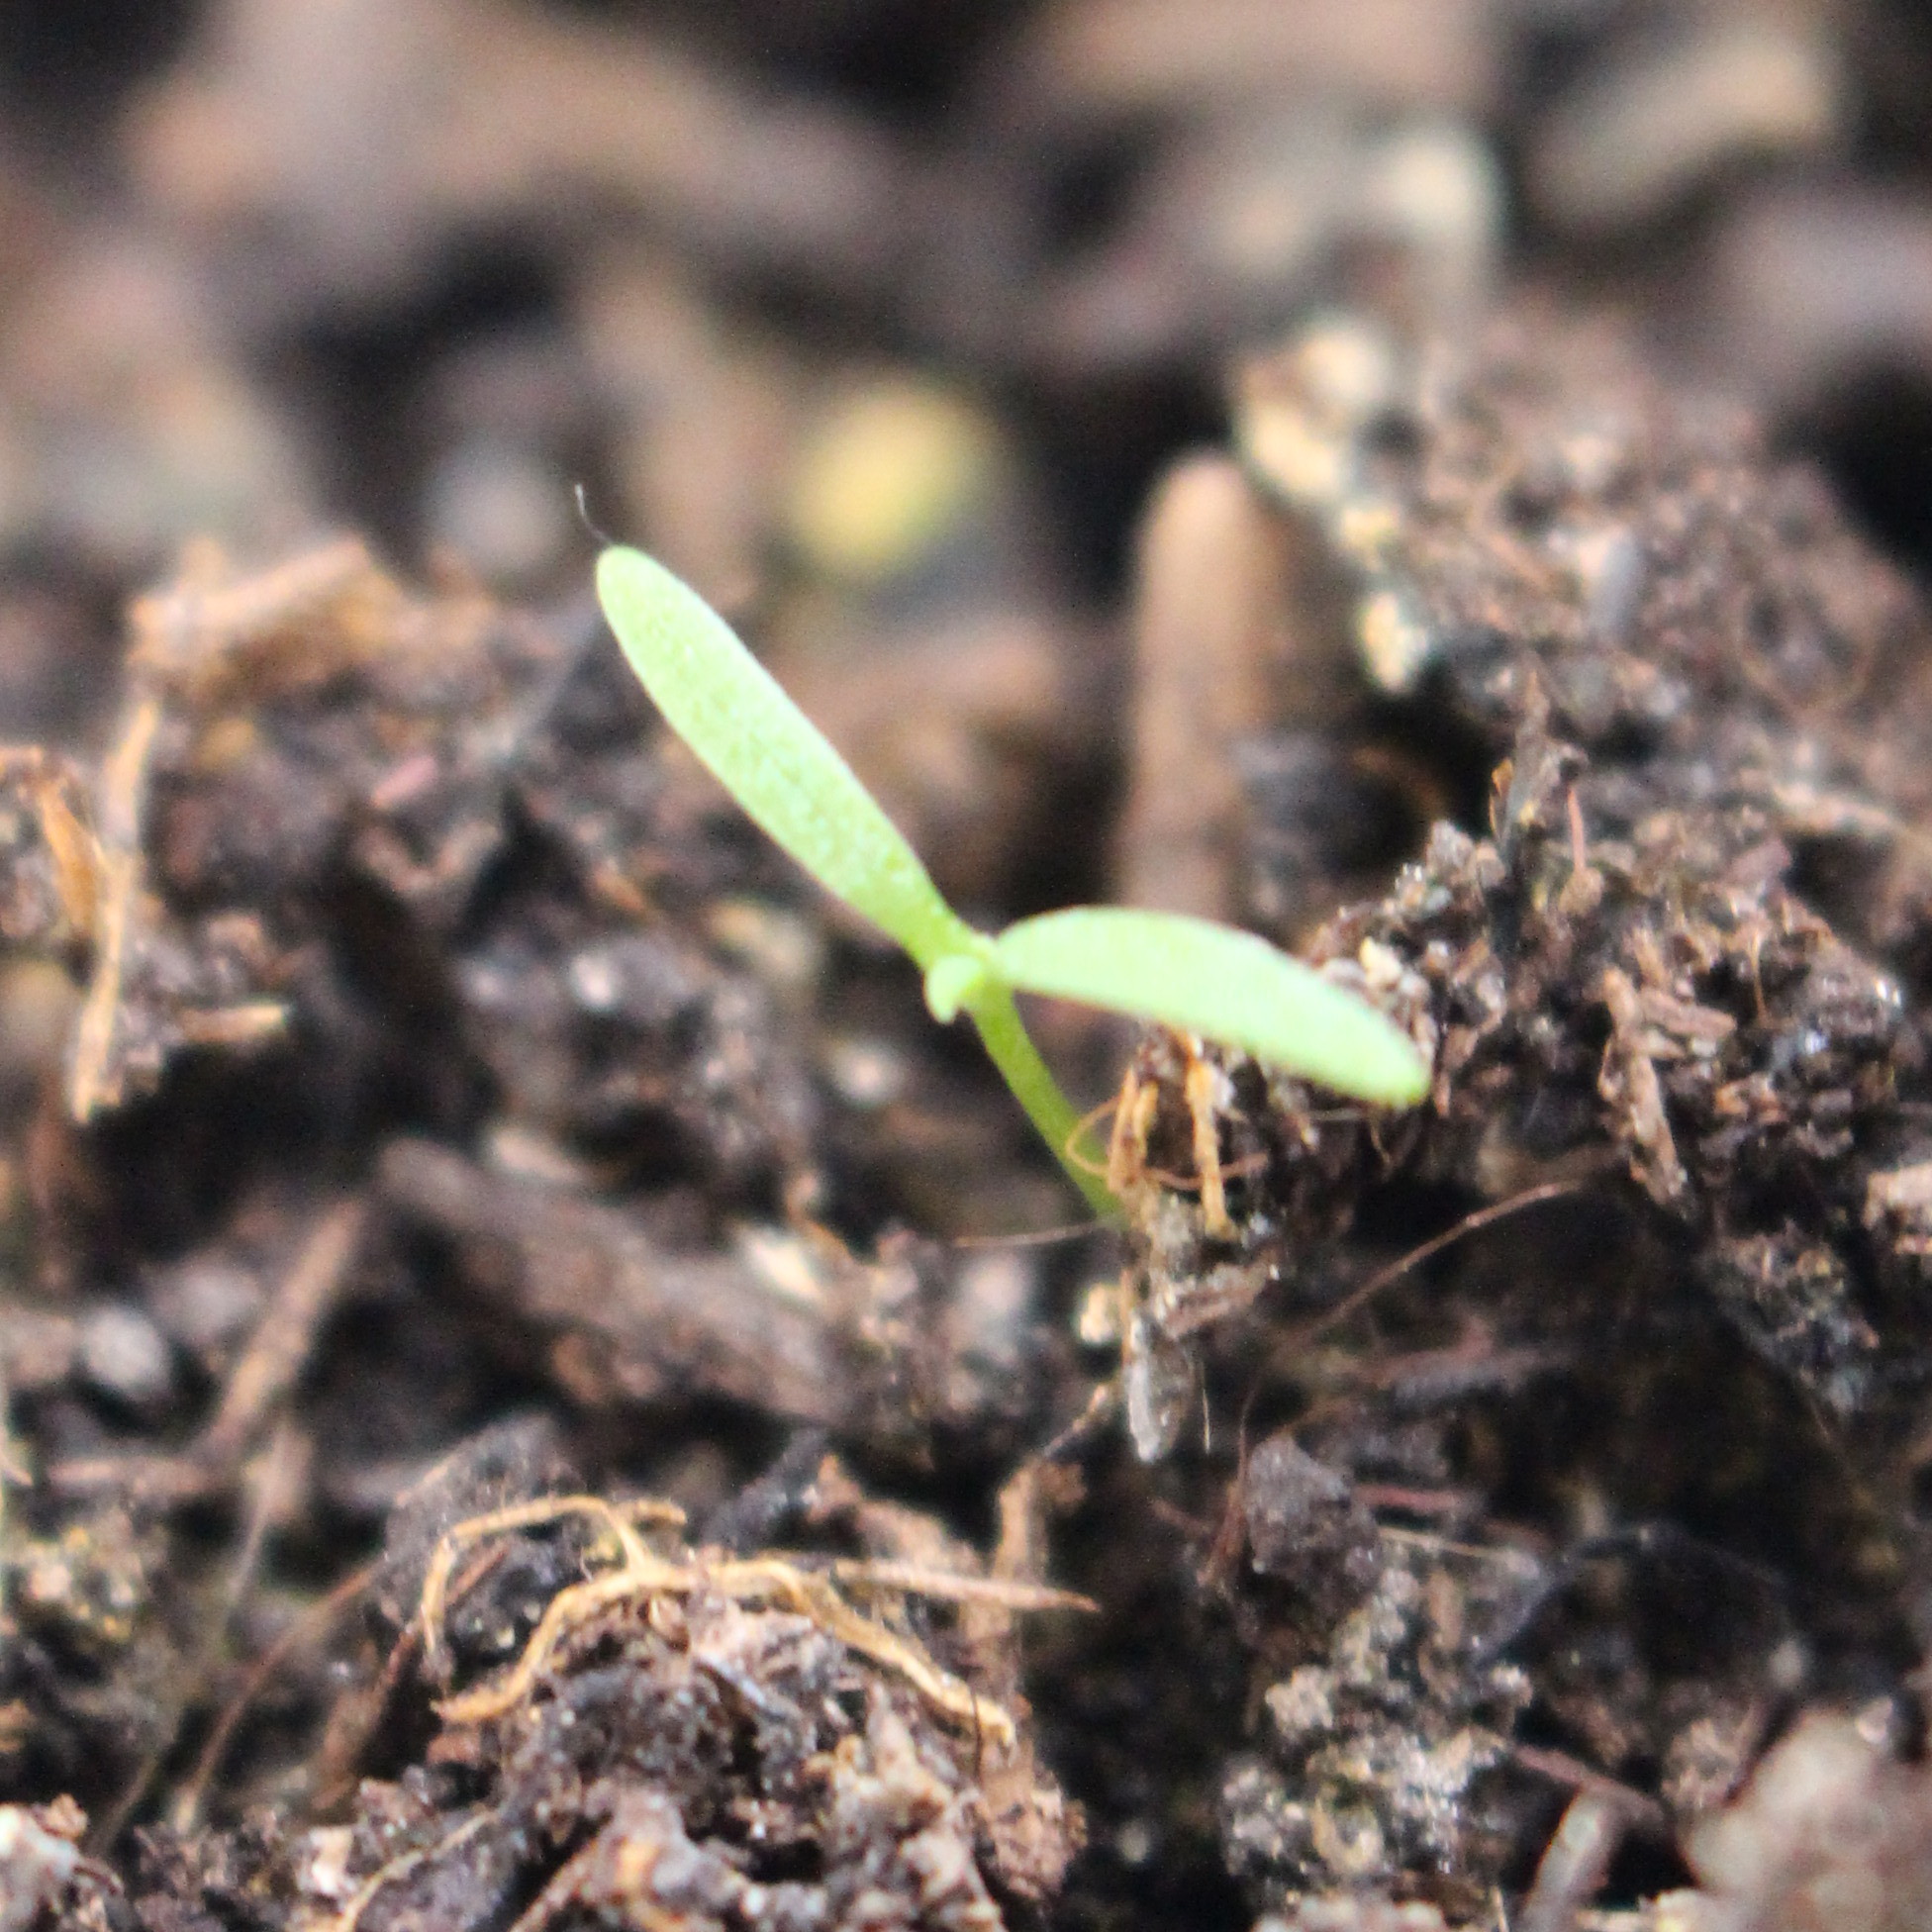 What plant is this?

Papaver rhoeas
